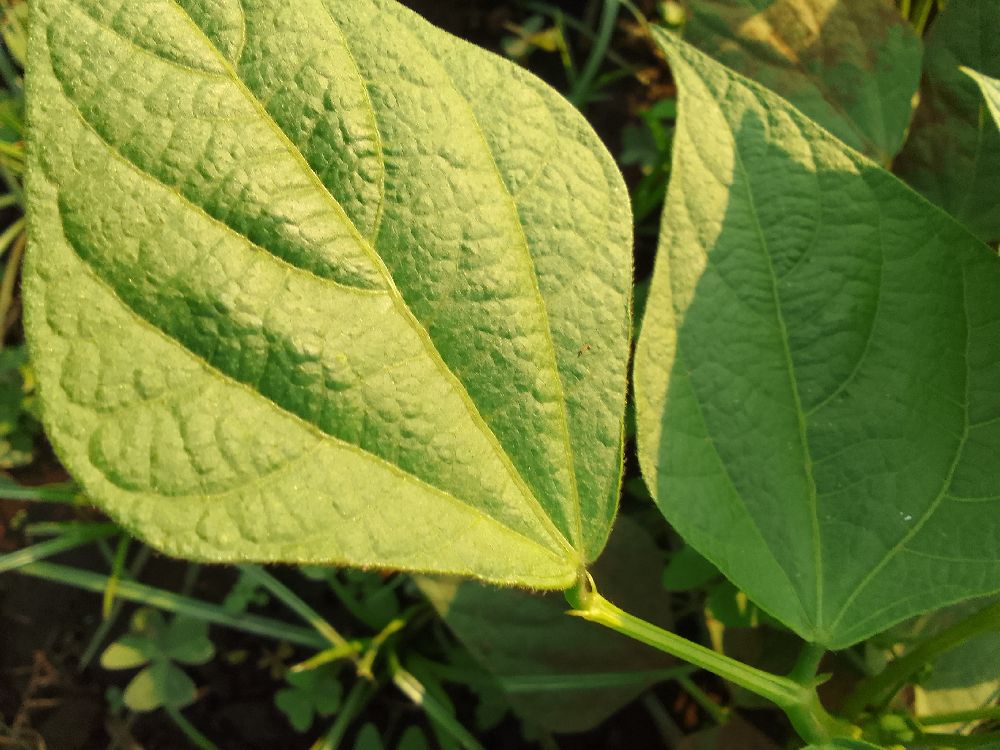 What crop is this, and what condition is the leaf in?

common bean, healthy
